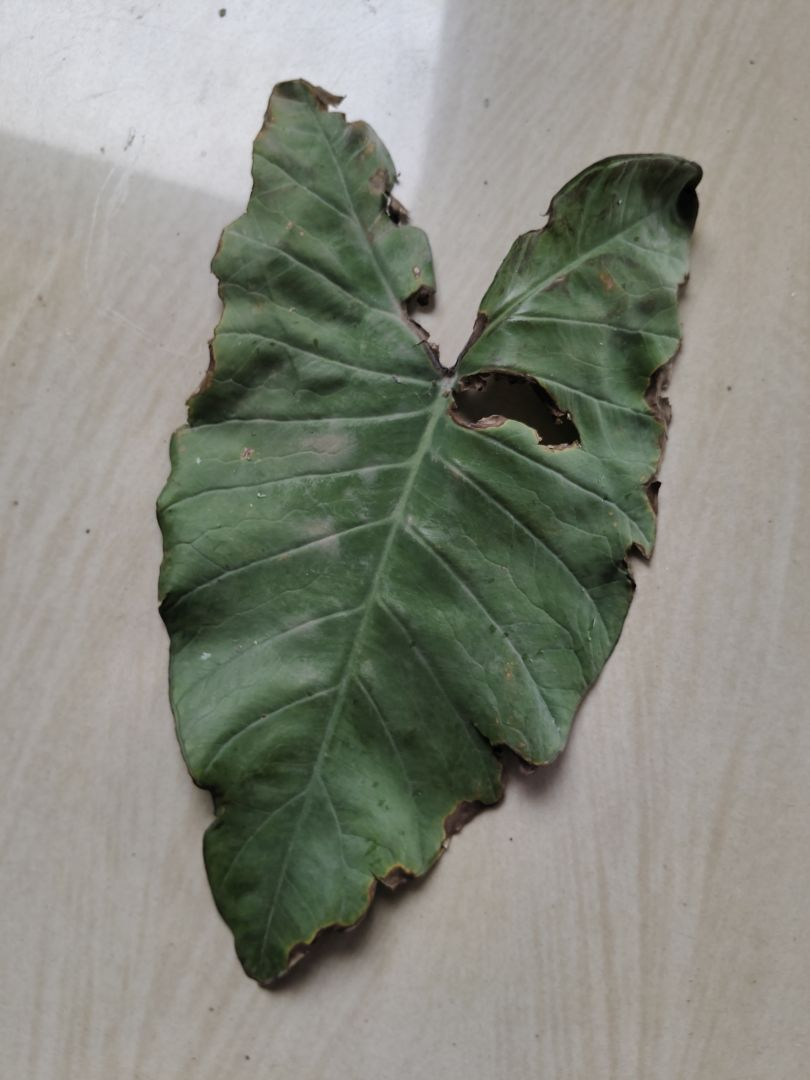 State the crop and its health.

taro, leaf blight
